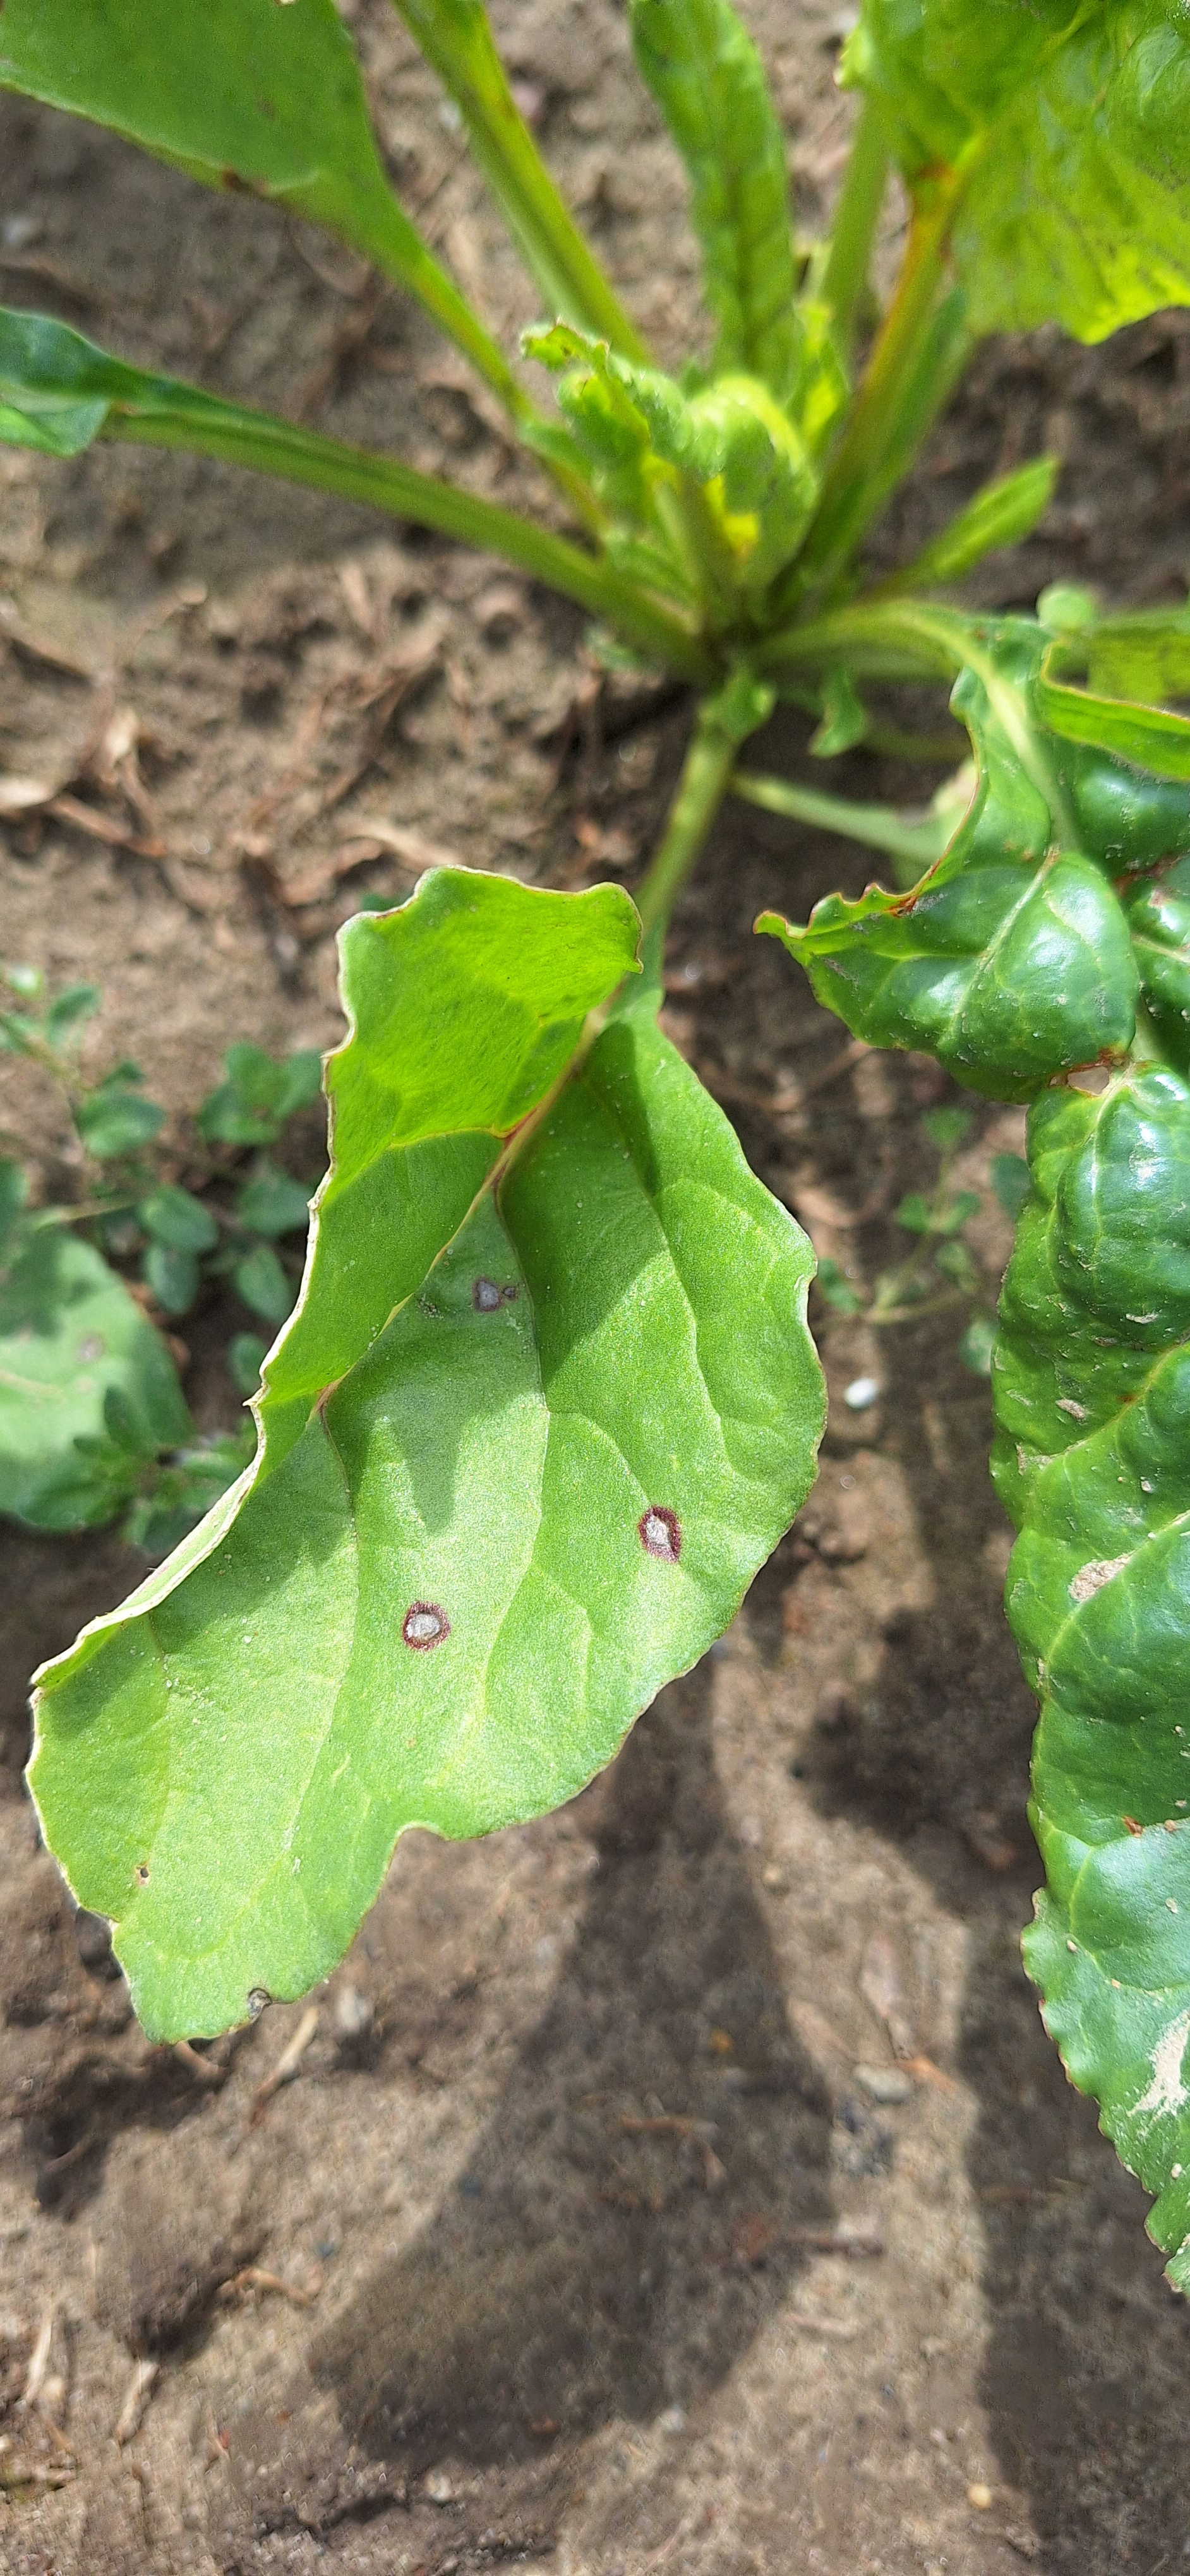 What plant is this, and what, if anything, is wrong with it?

beet, cercospora
